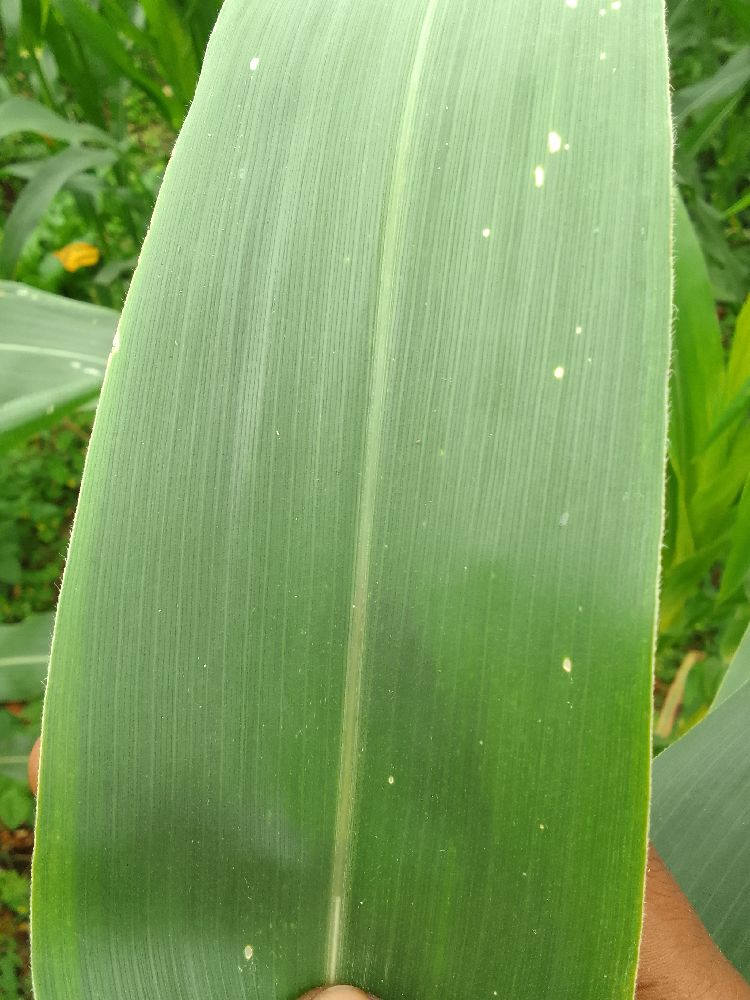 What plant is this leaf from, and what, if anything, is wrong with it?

maize, healthy
